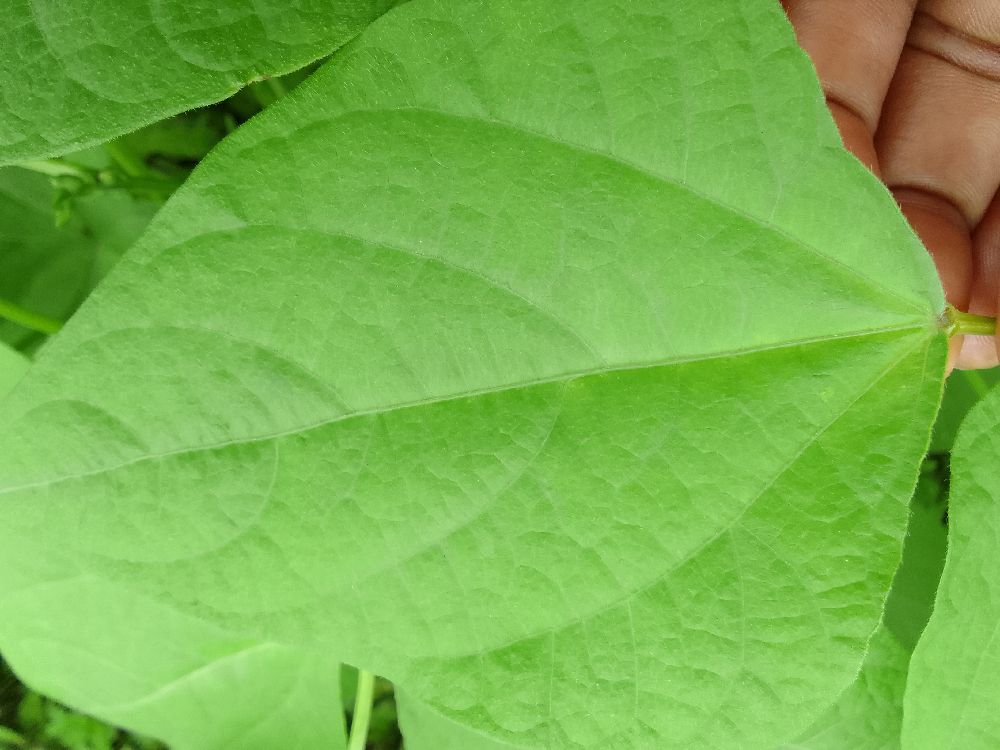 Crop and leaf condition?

common bean, healthy
